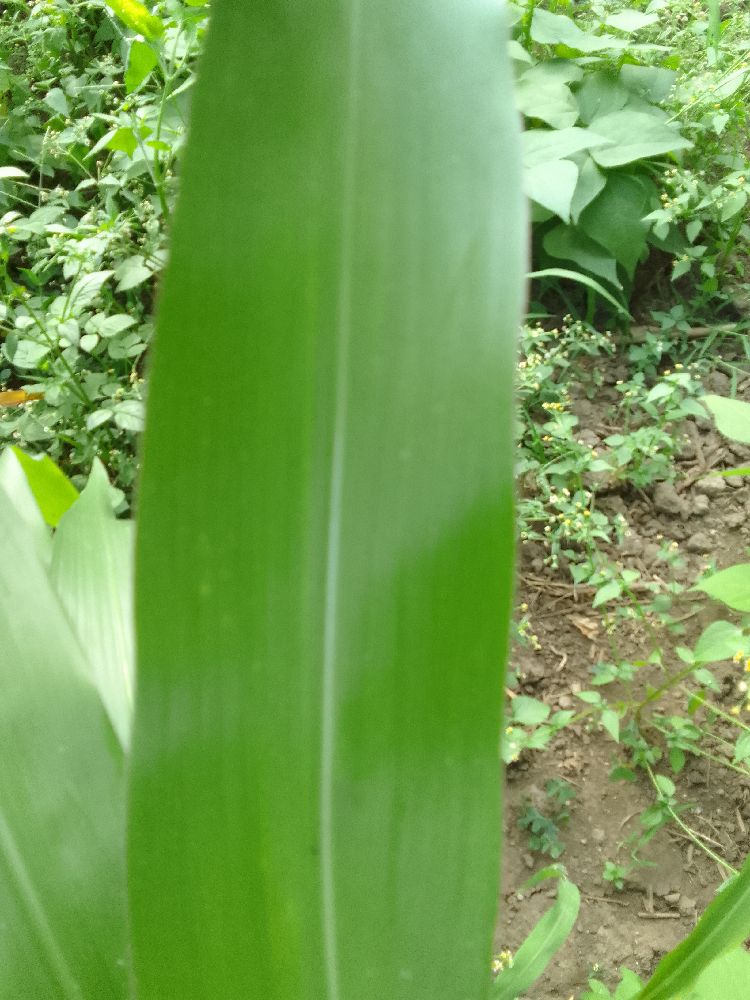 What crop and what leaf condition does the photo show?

maize, healthy
